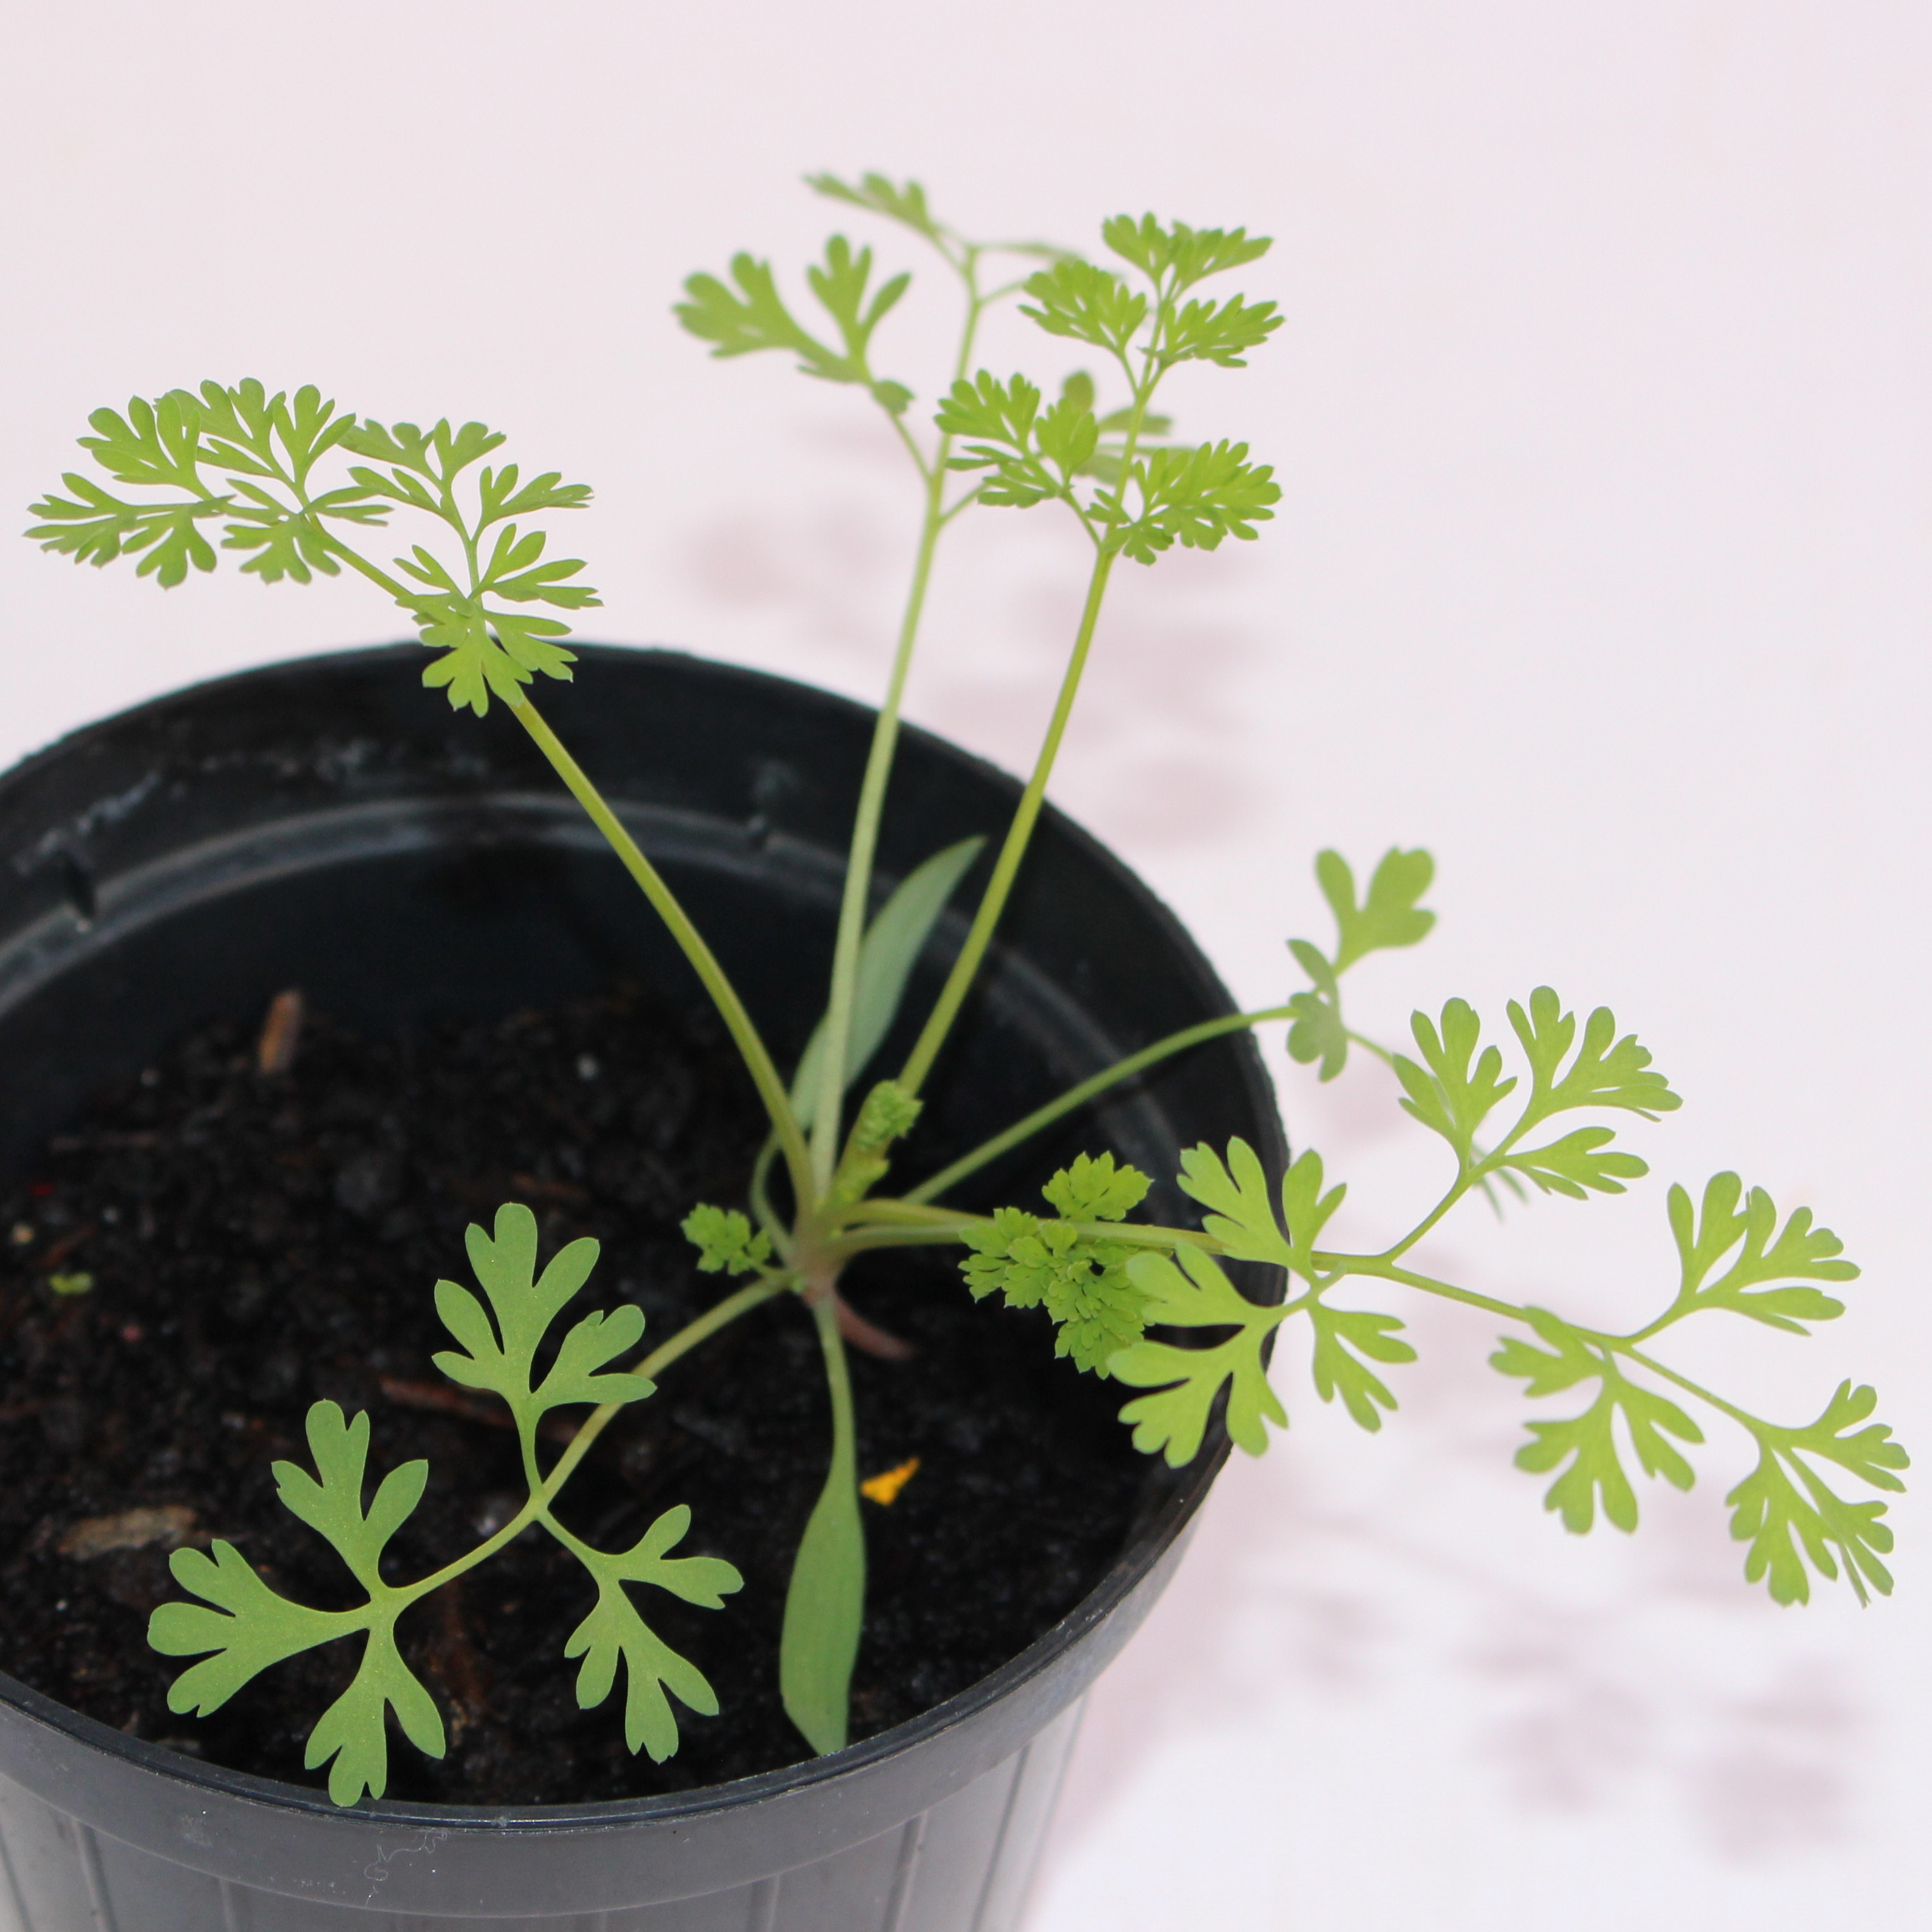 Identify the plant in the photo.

Fumaria officinalis
